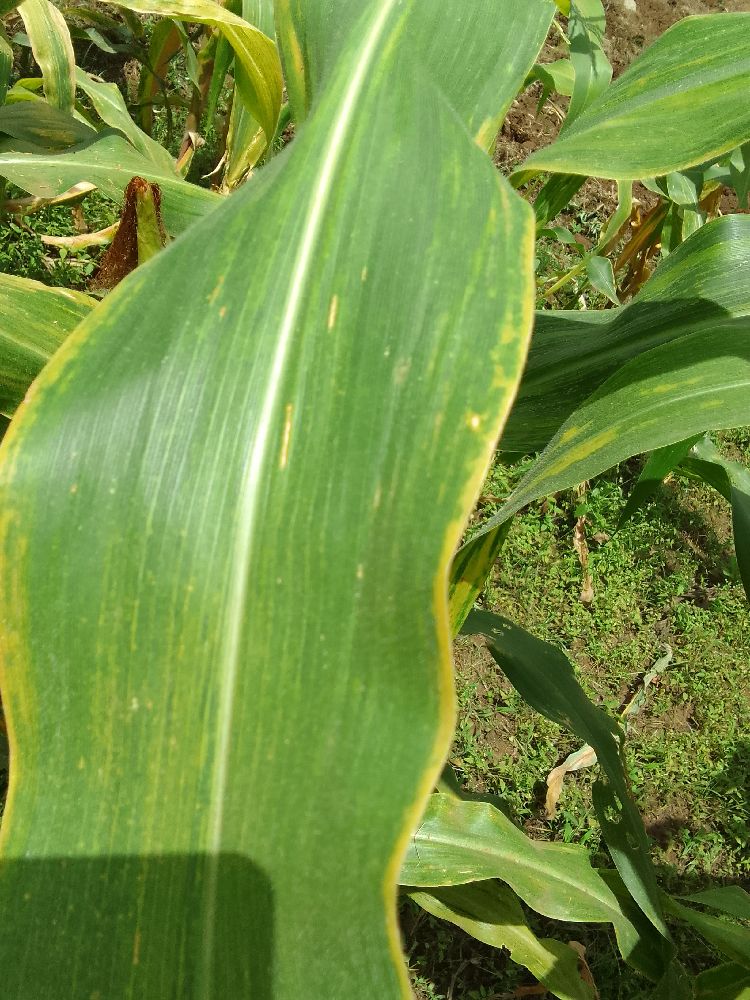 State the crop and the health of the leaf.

maize, maize lethal necrosis
